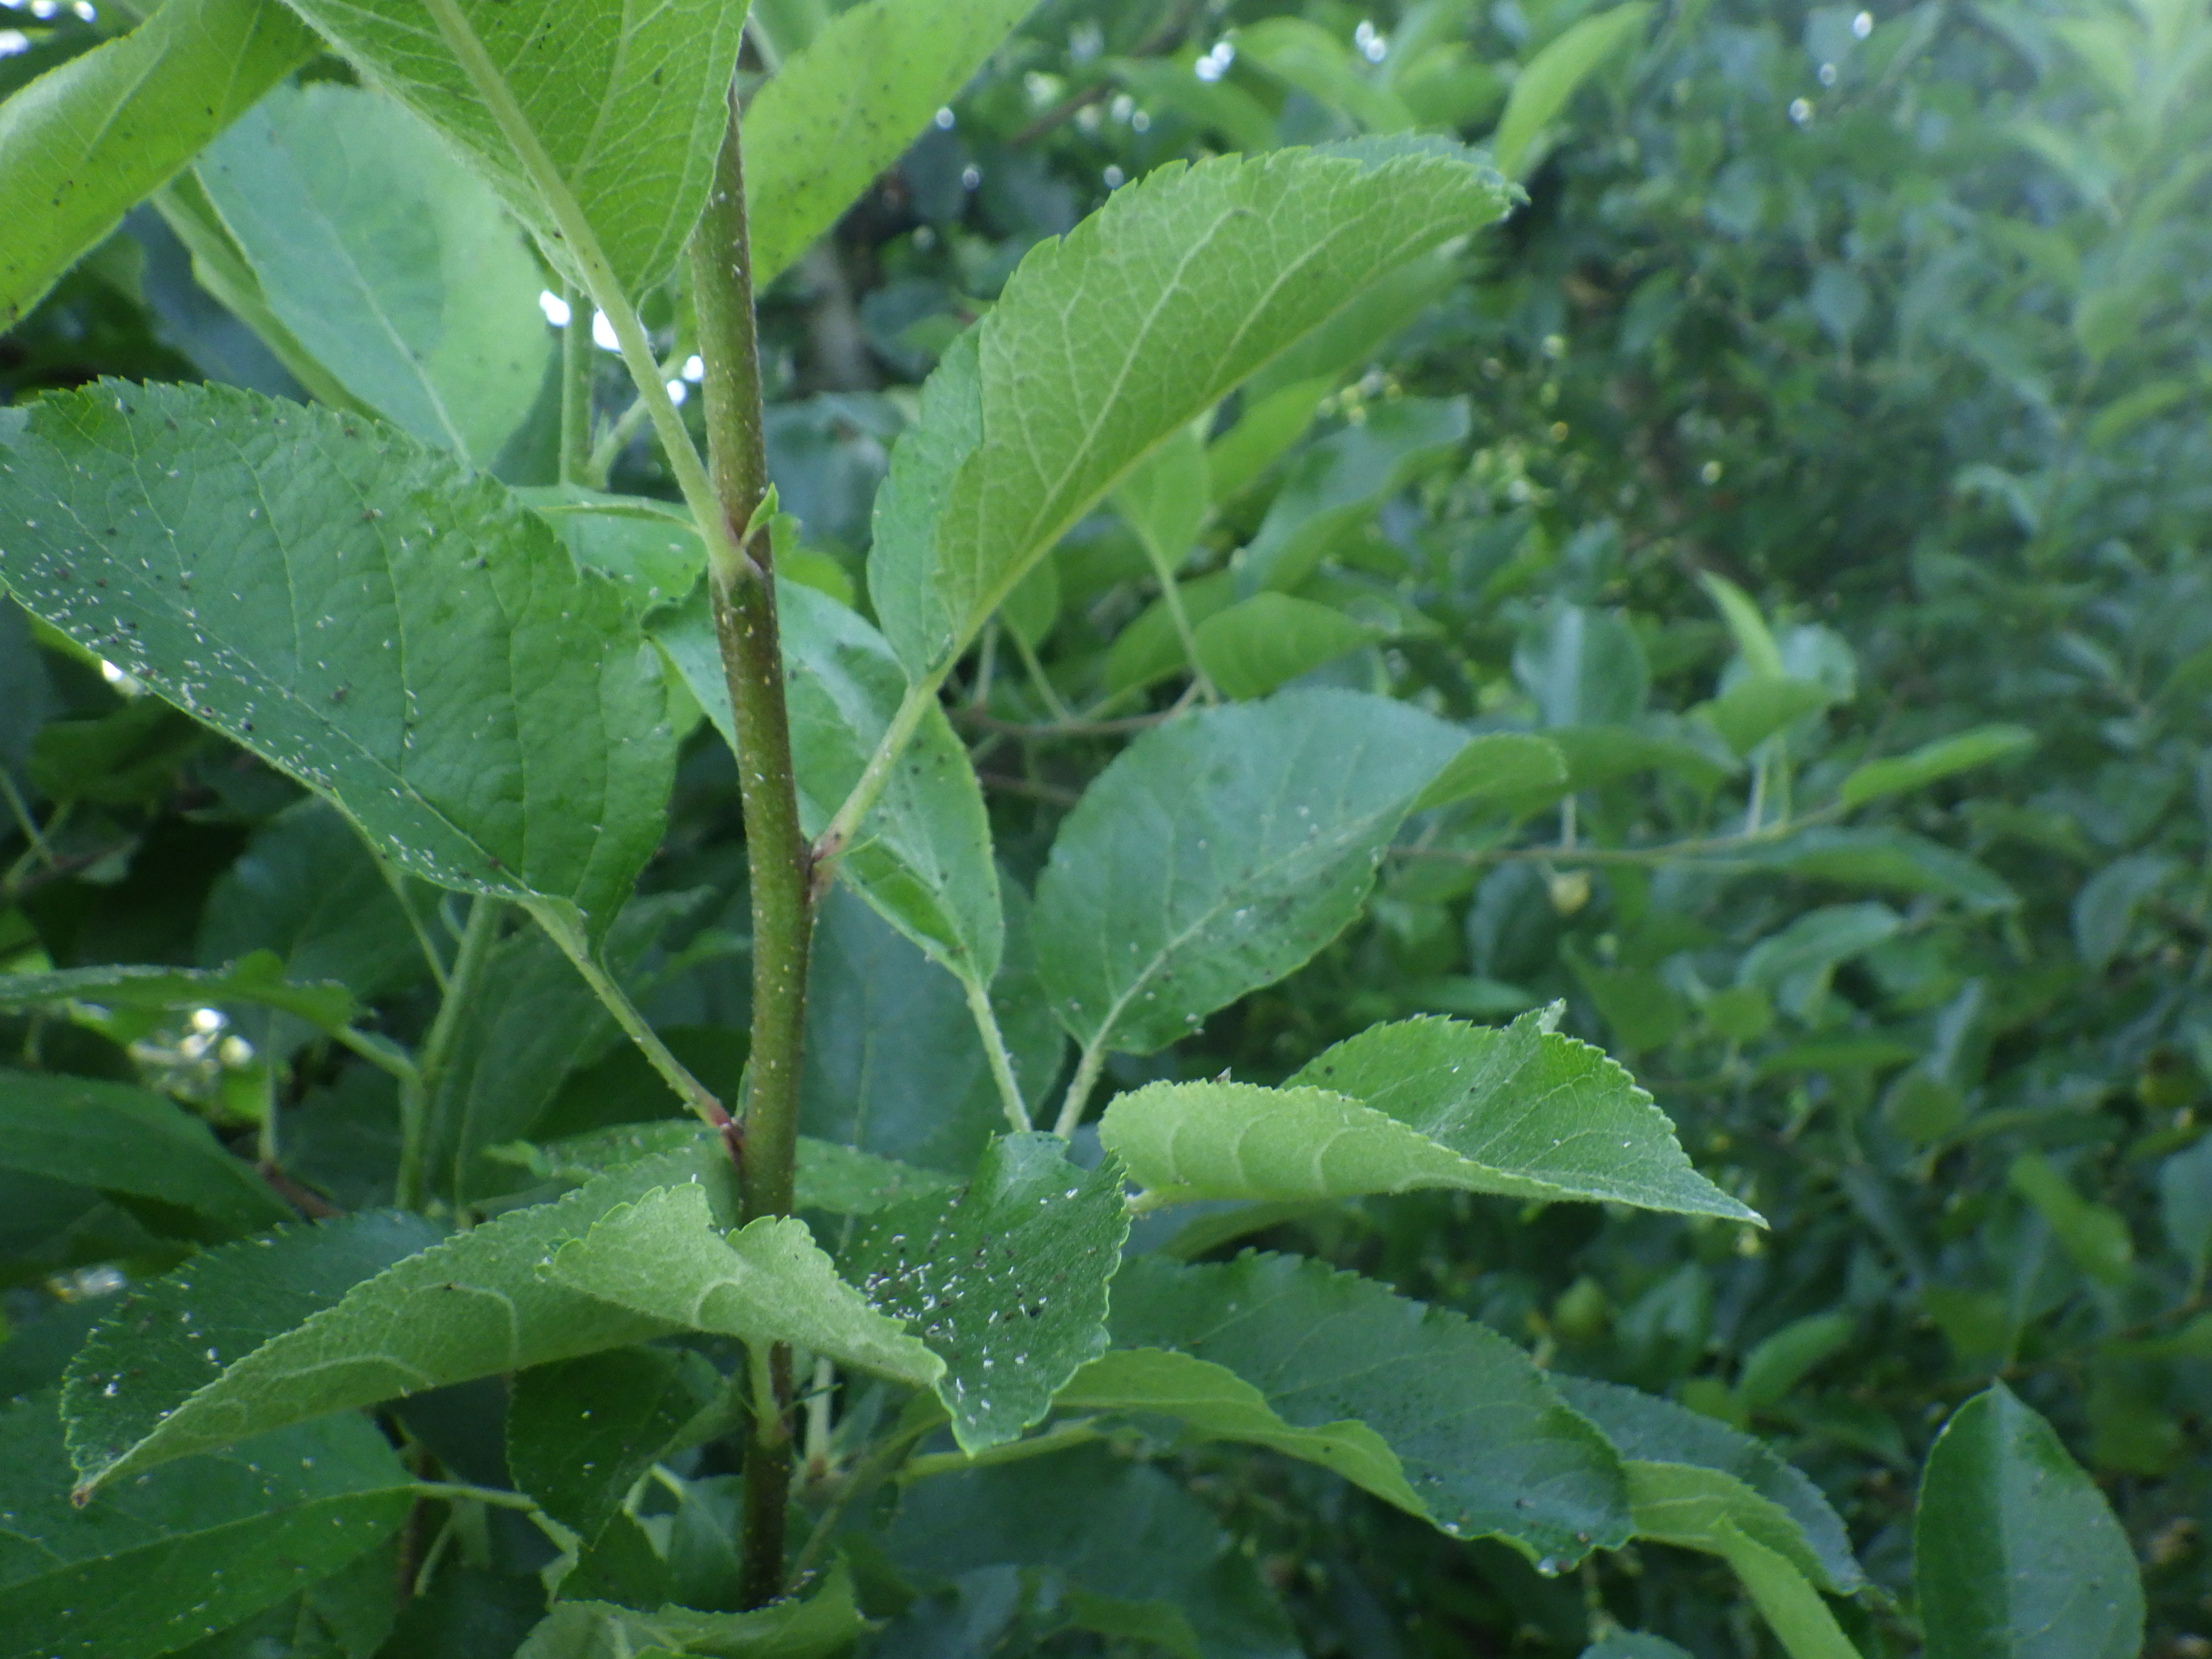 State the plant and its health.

apple, aphids
